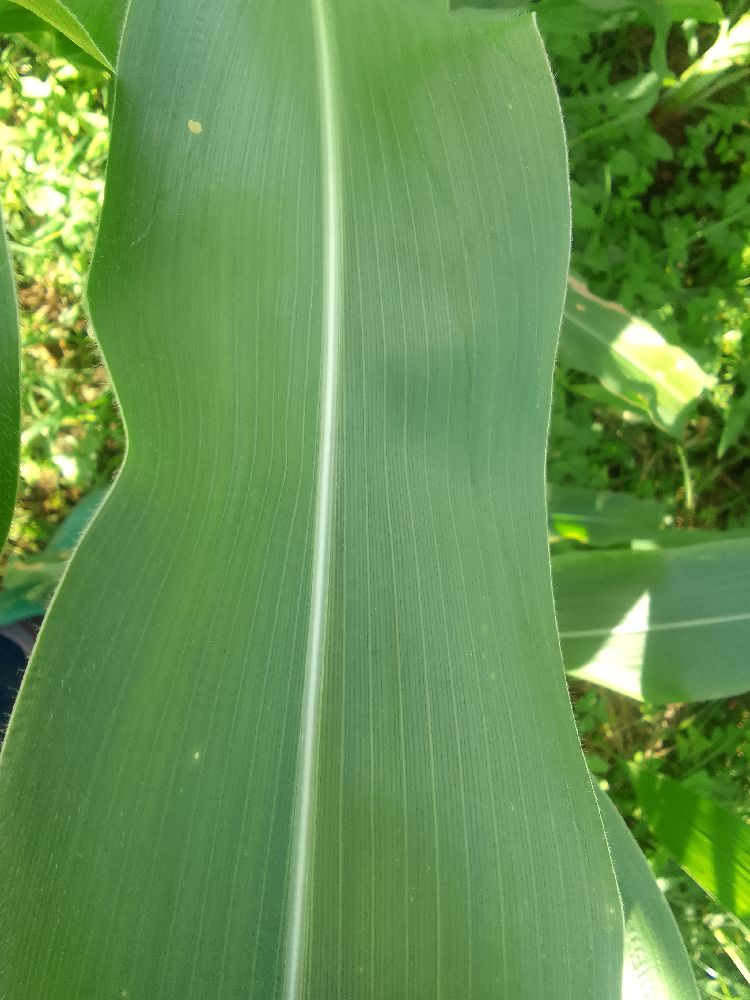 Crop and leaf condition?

maize, healthy
